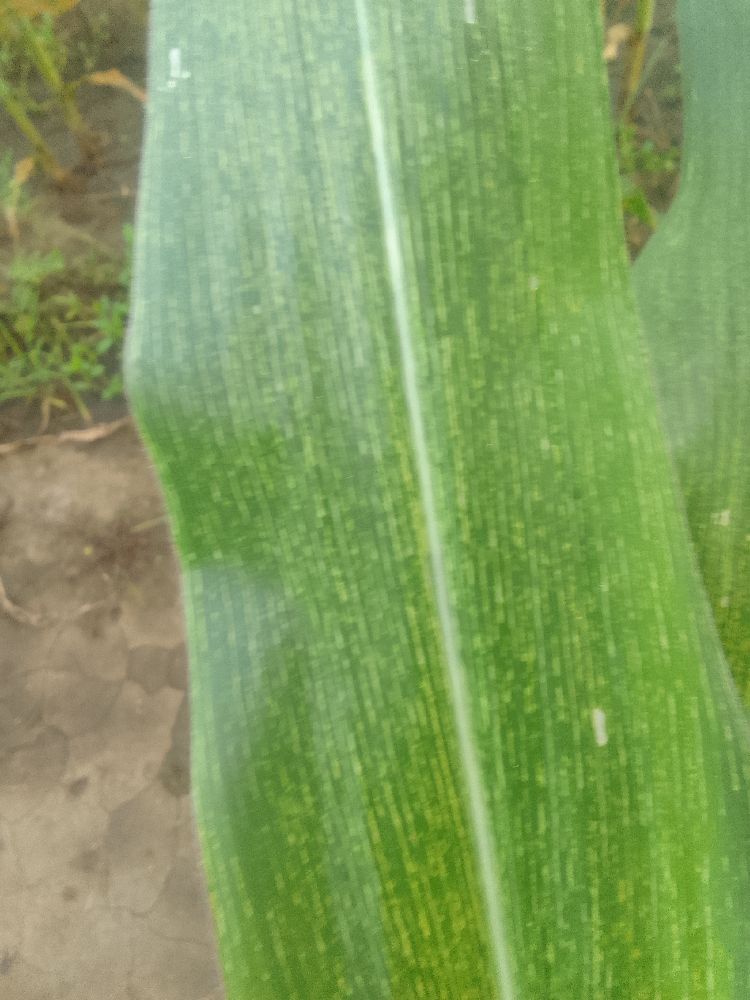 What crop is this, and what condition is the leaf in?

maize, maize streak virus
